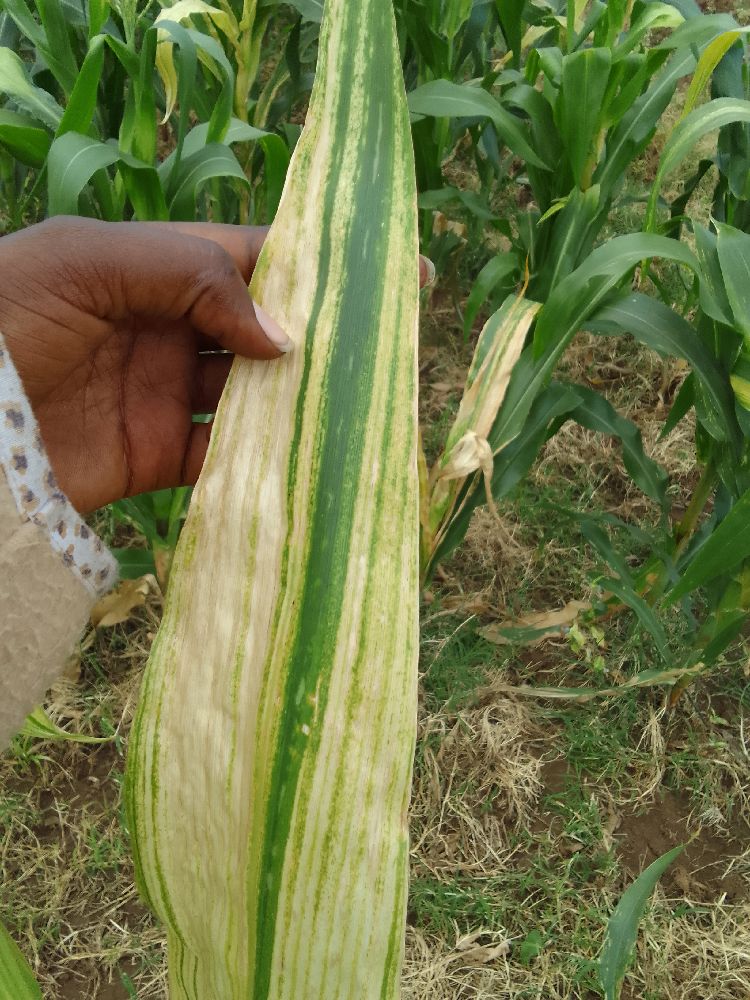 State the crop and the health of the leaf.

maize, maize lethal necrosis
